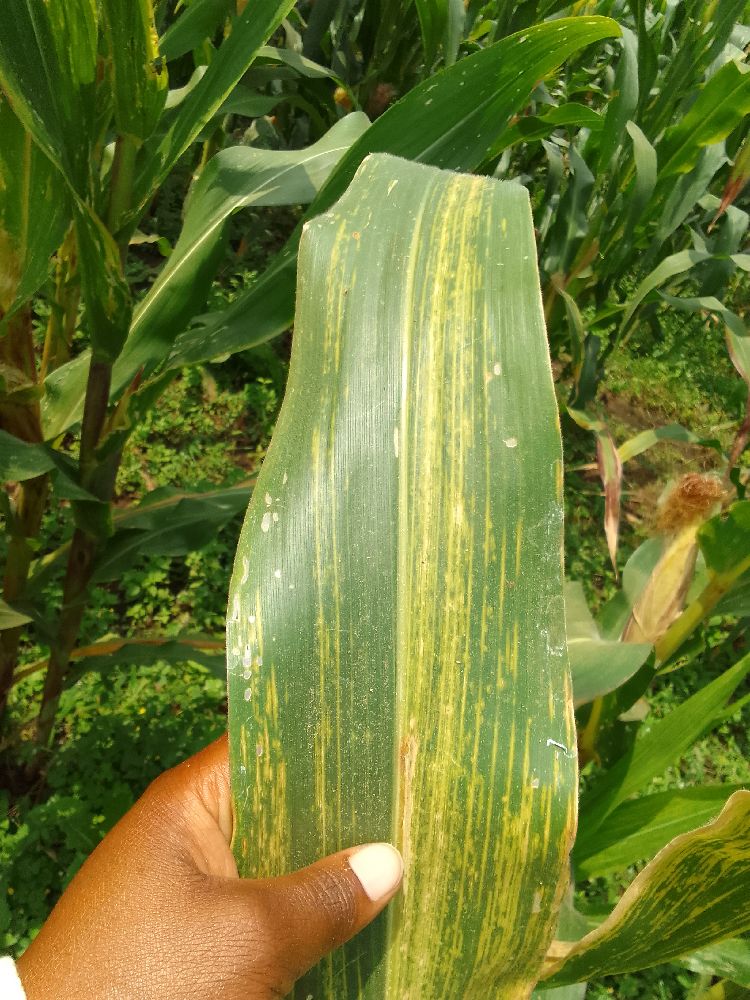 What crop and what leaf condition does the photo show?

maize, maize lethal necrosis
